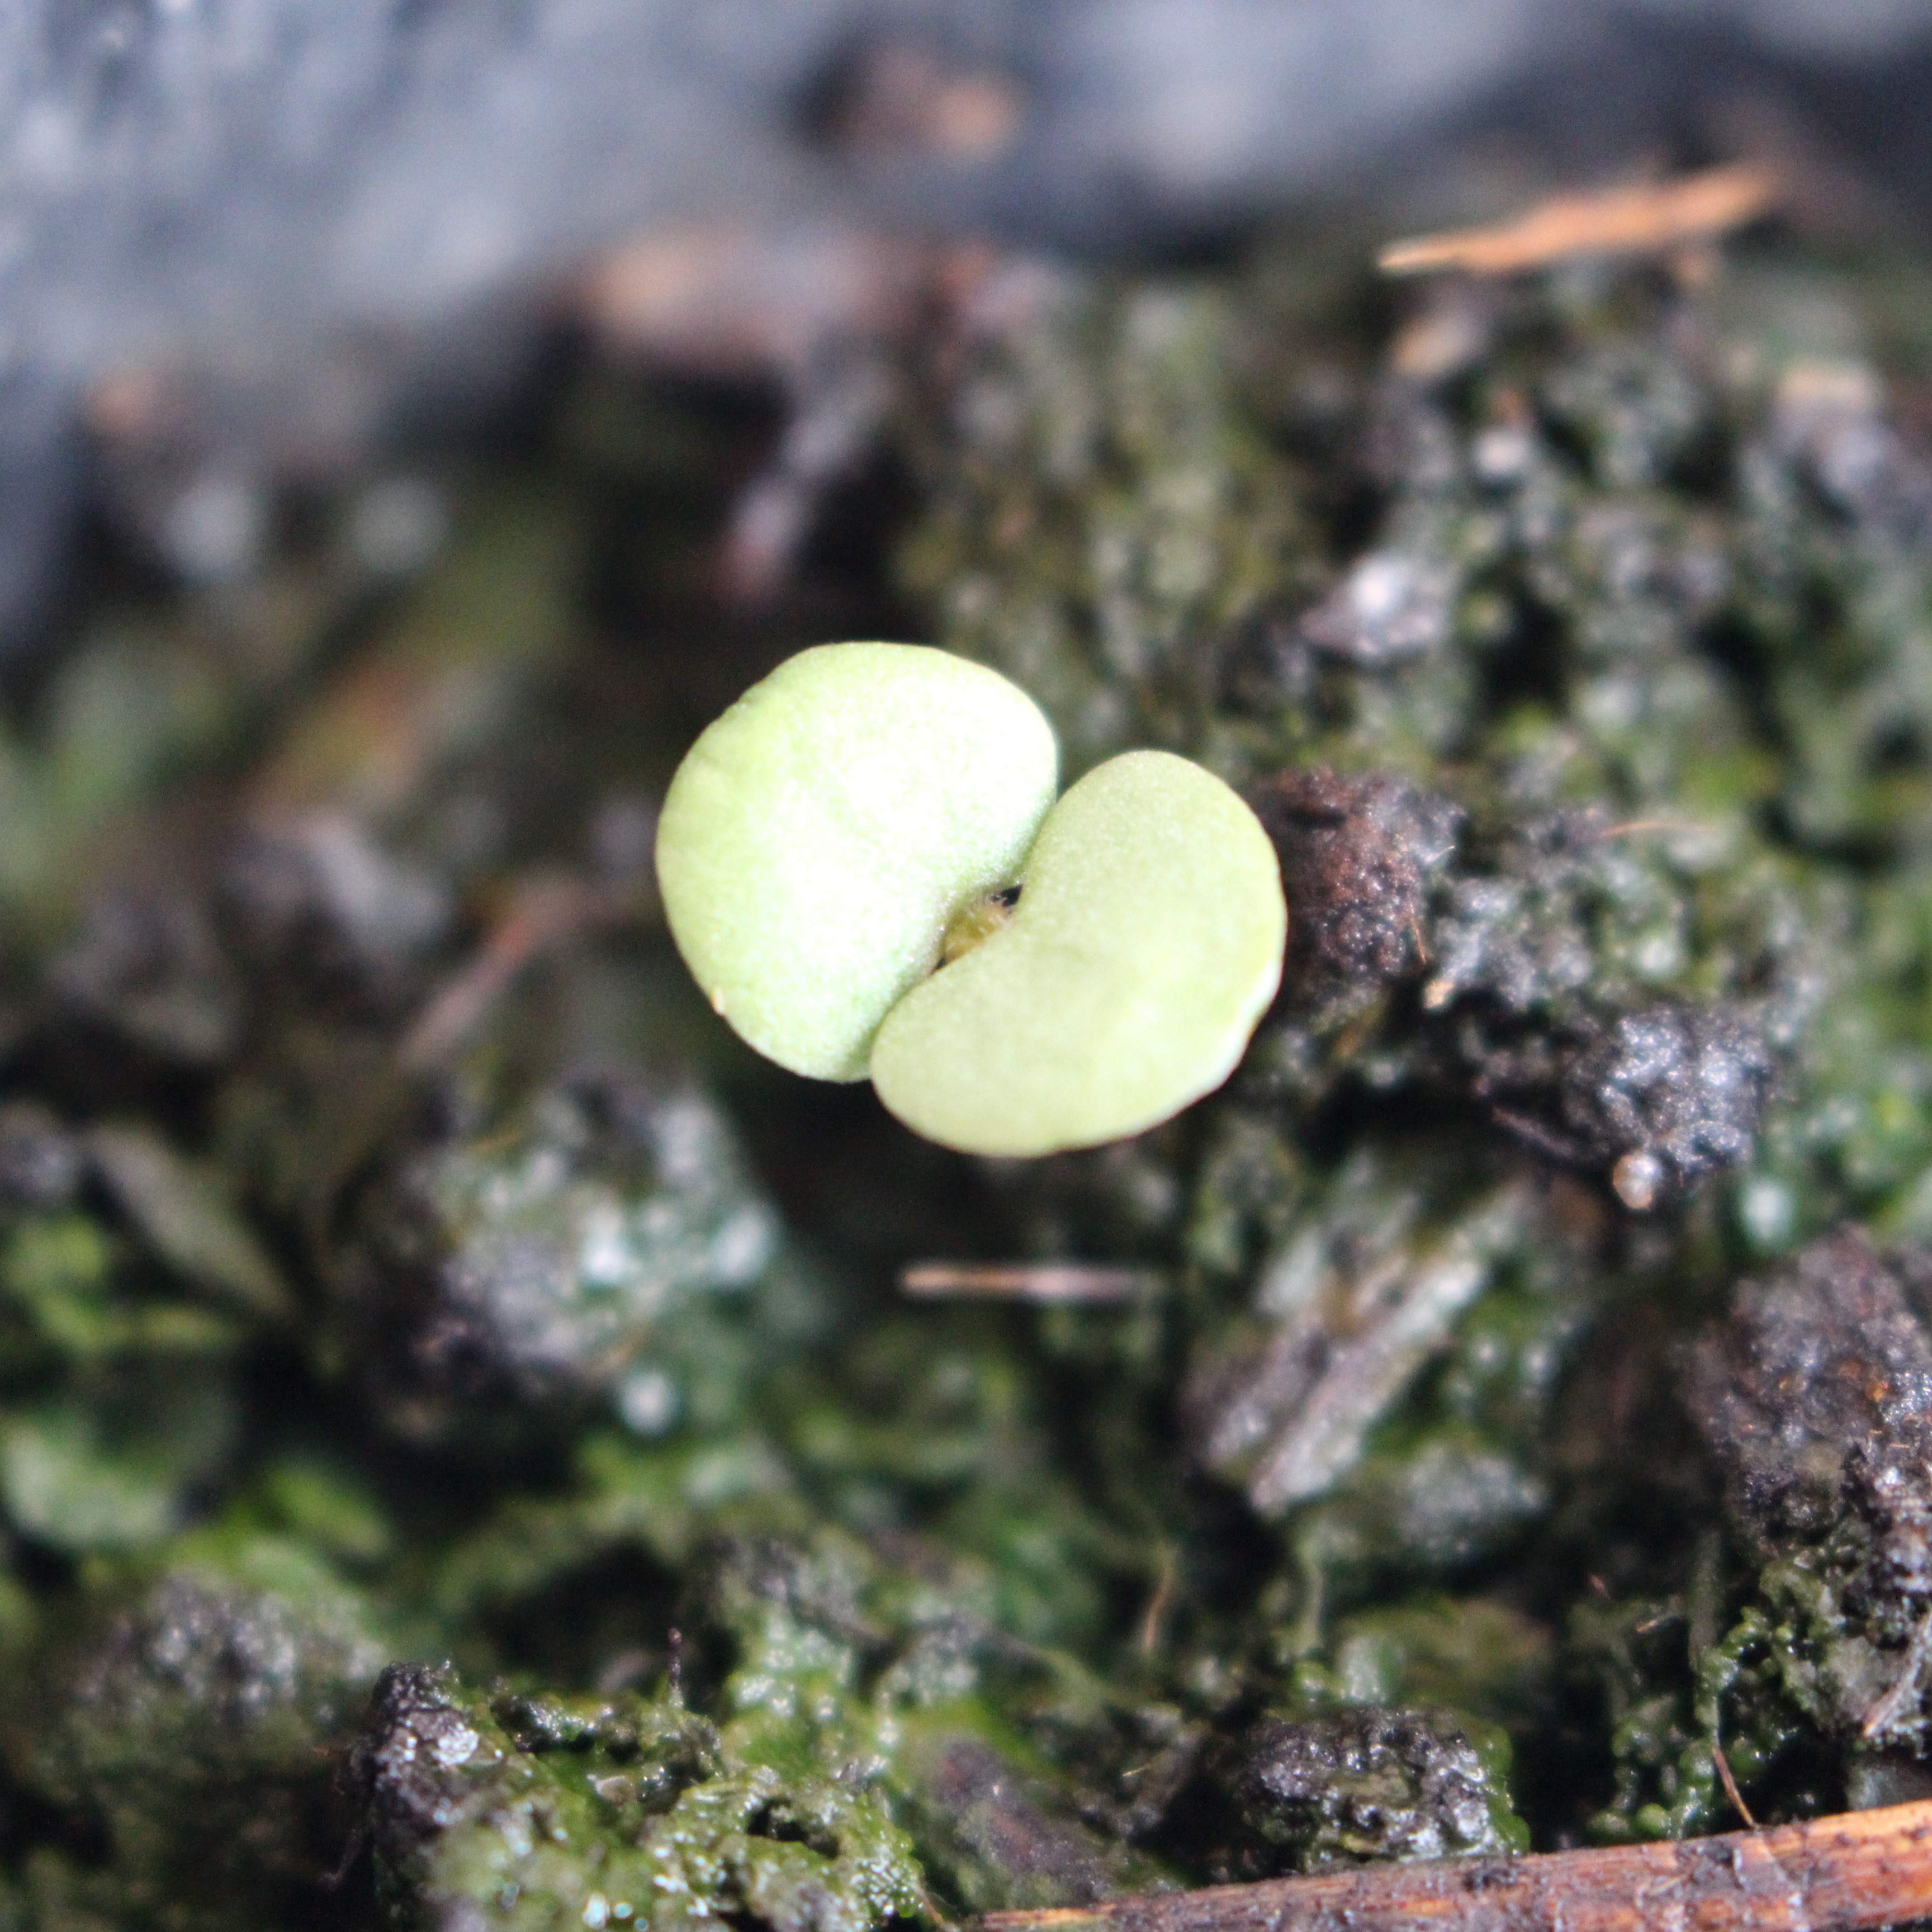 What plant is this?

Veronica persica
